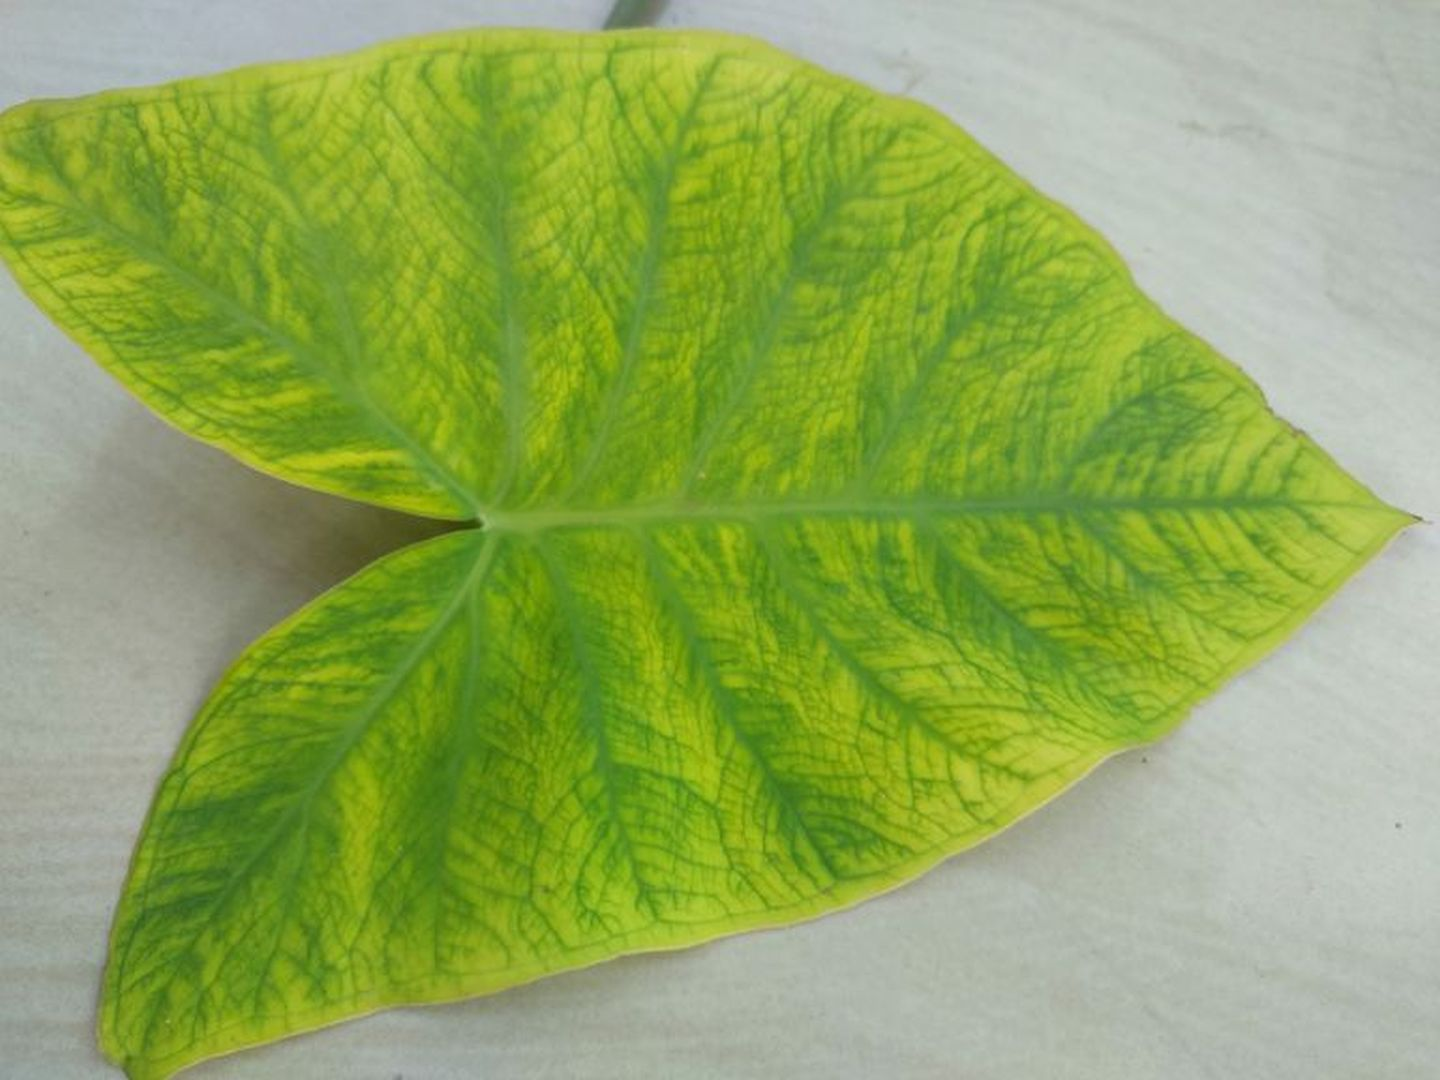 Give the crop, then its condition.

taro, mosaic
